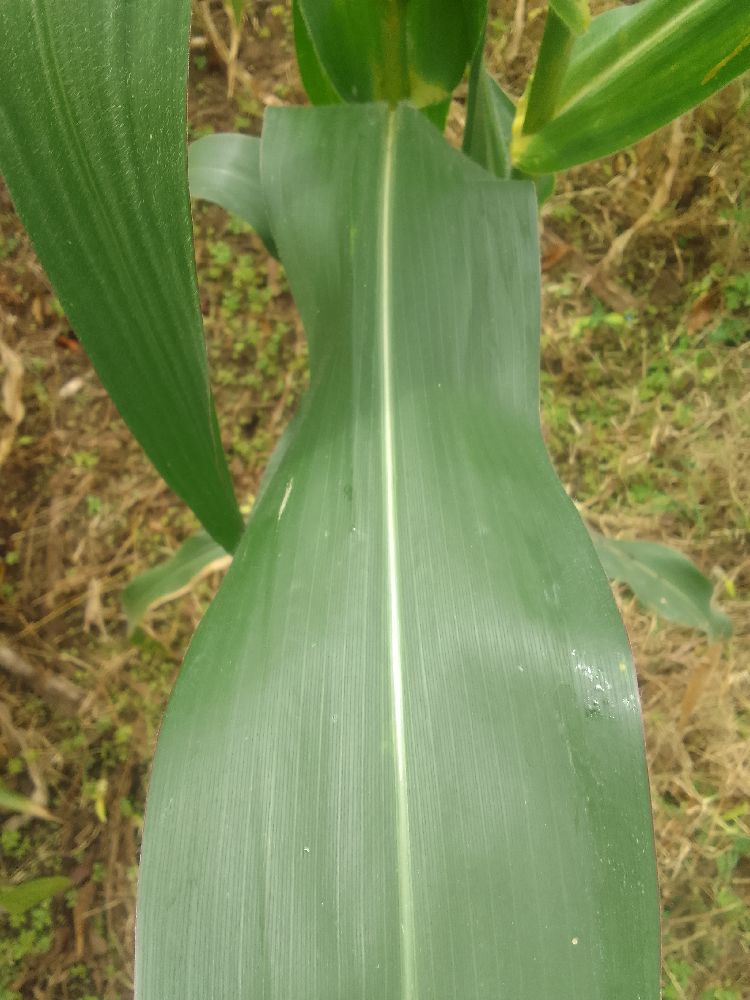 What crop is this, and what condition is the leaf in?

maize, healthy
